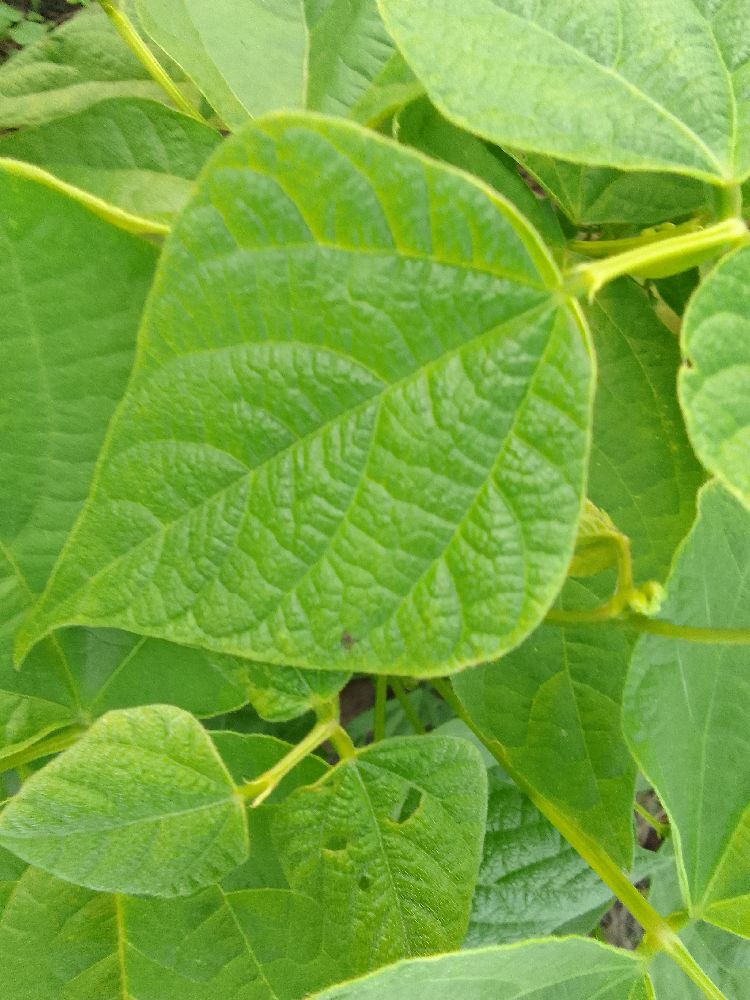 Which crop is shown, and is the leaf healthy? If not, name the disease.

common bean, healthy
